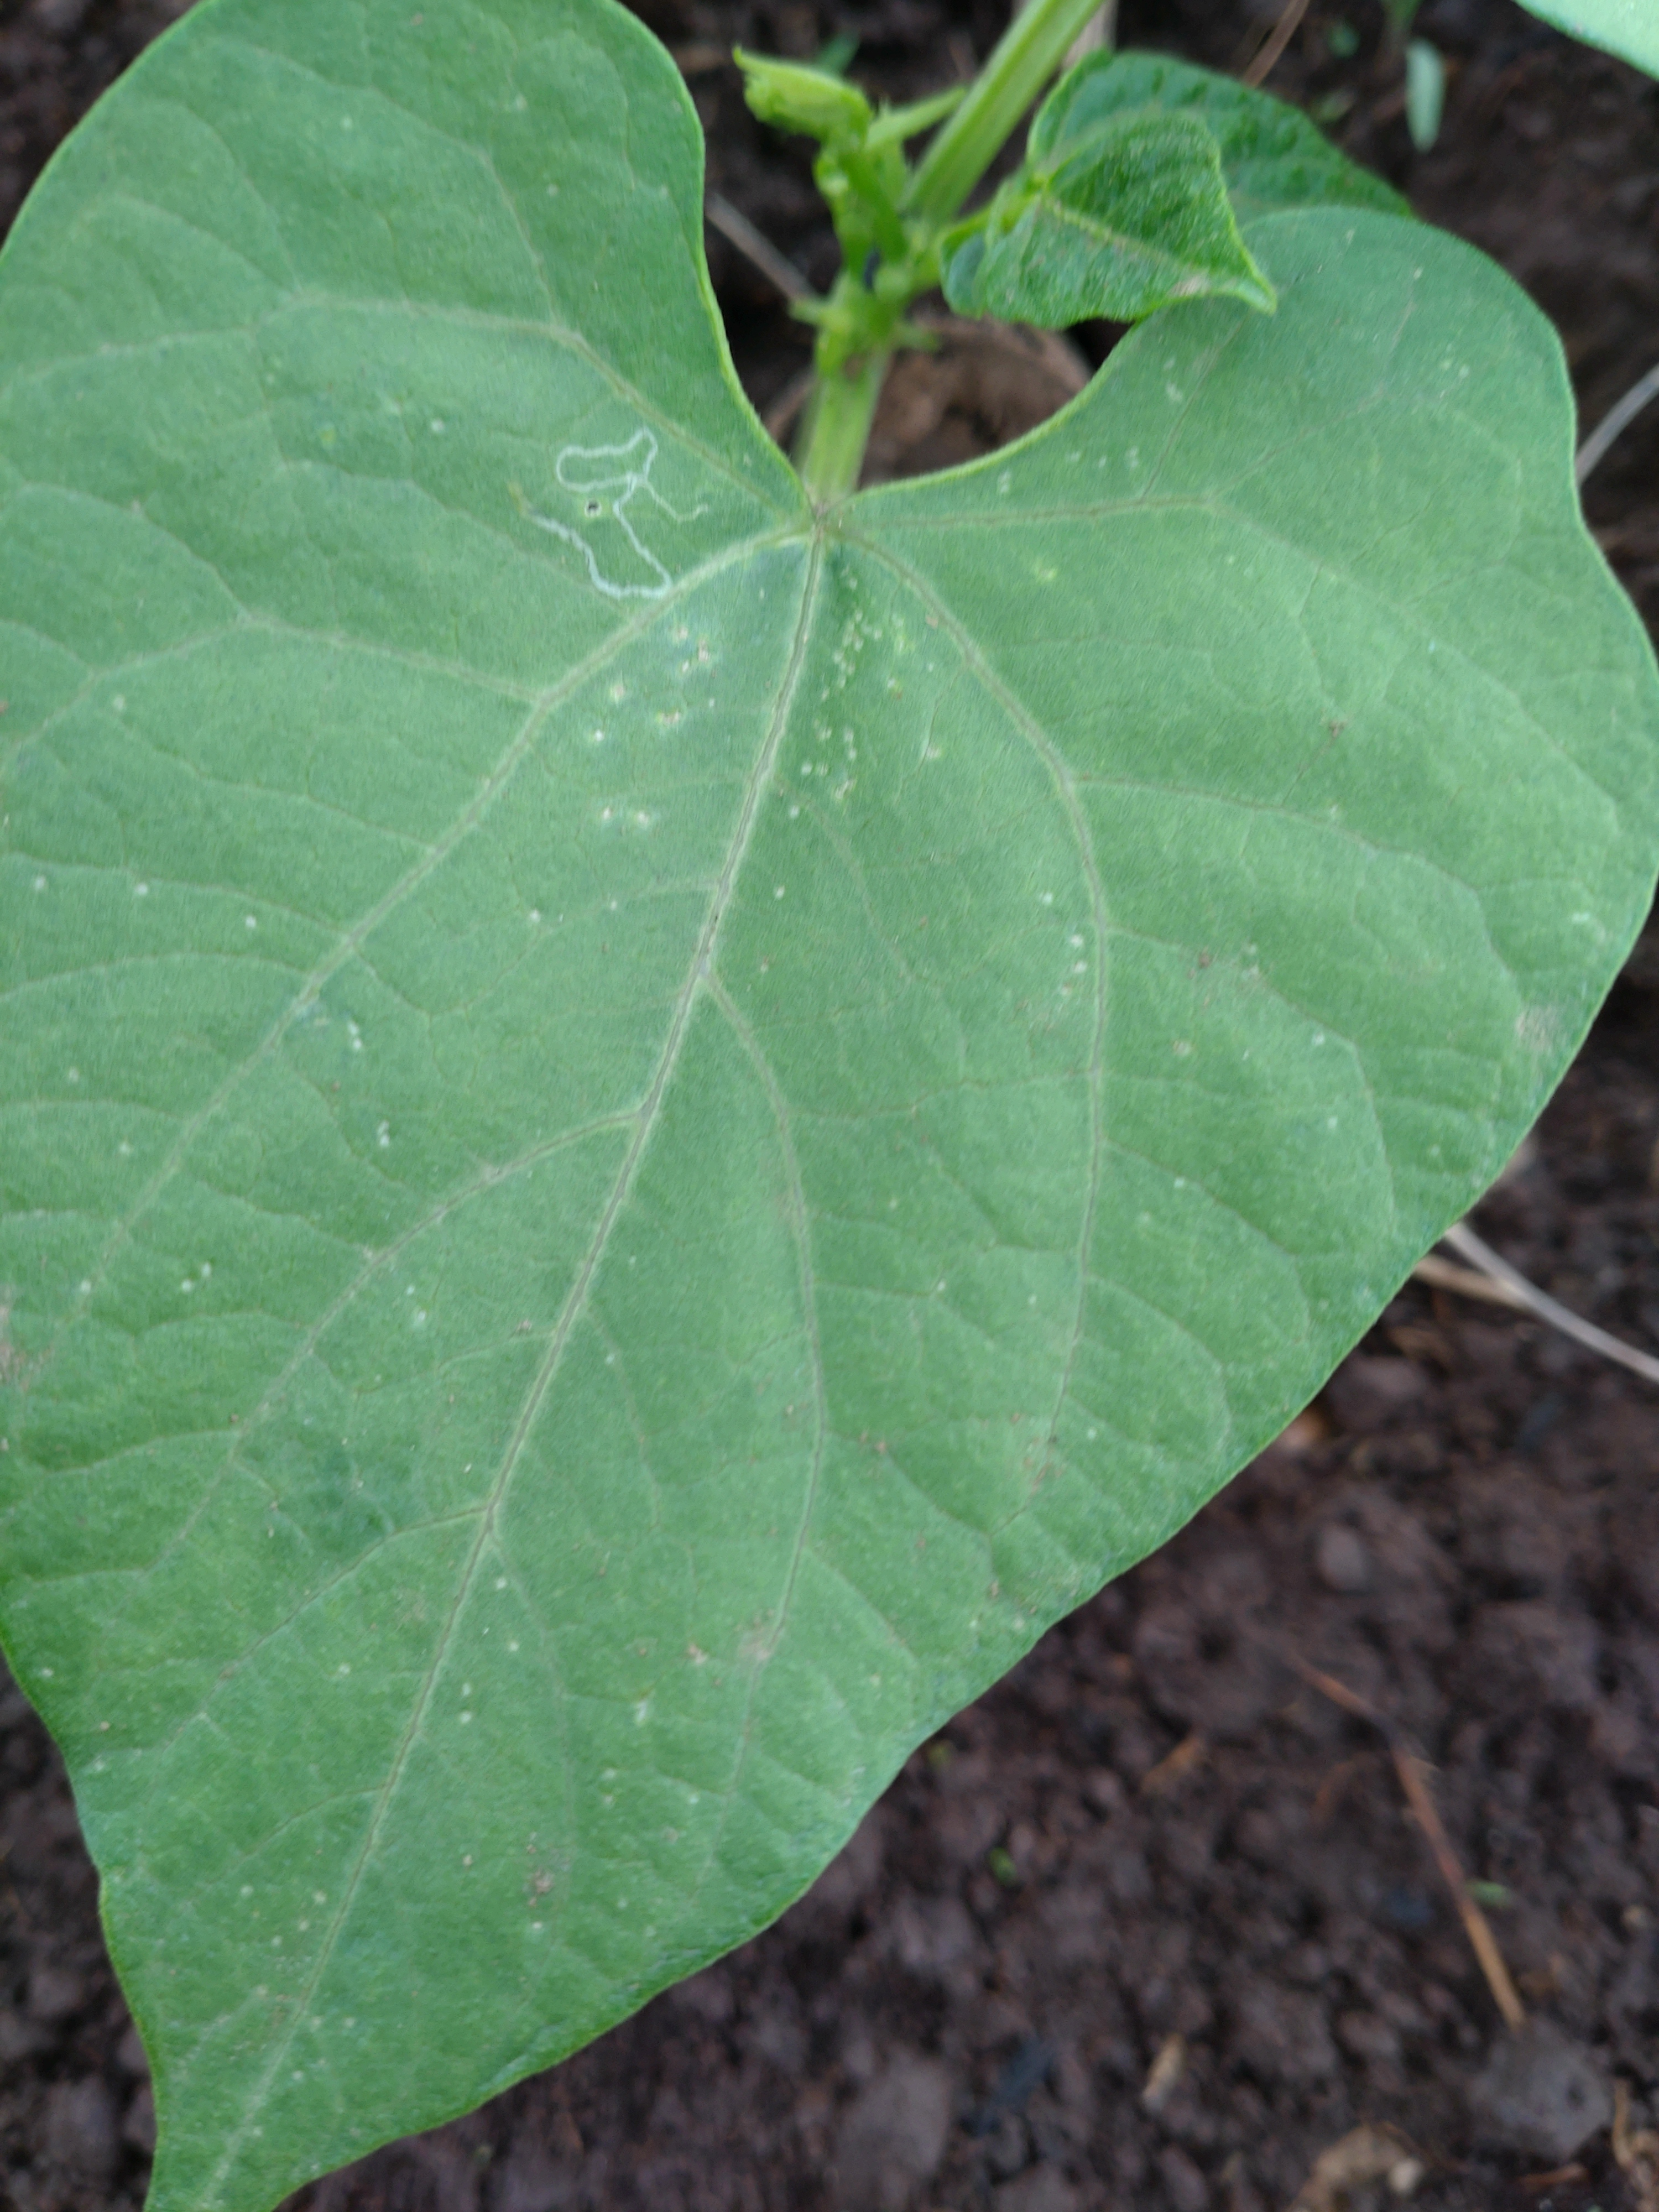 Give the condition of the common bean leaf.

healthy
